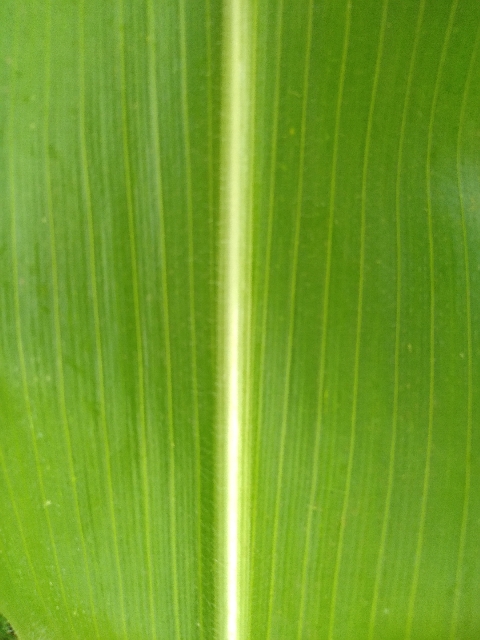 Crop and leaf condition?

maize, healthy
